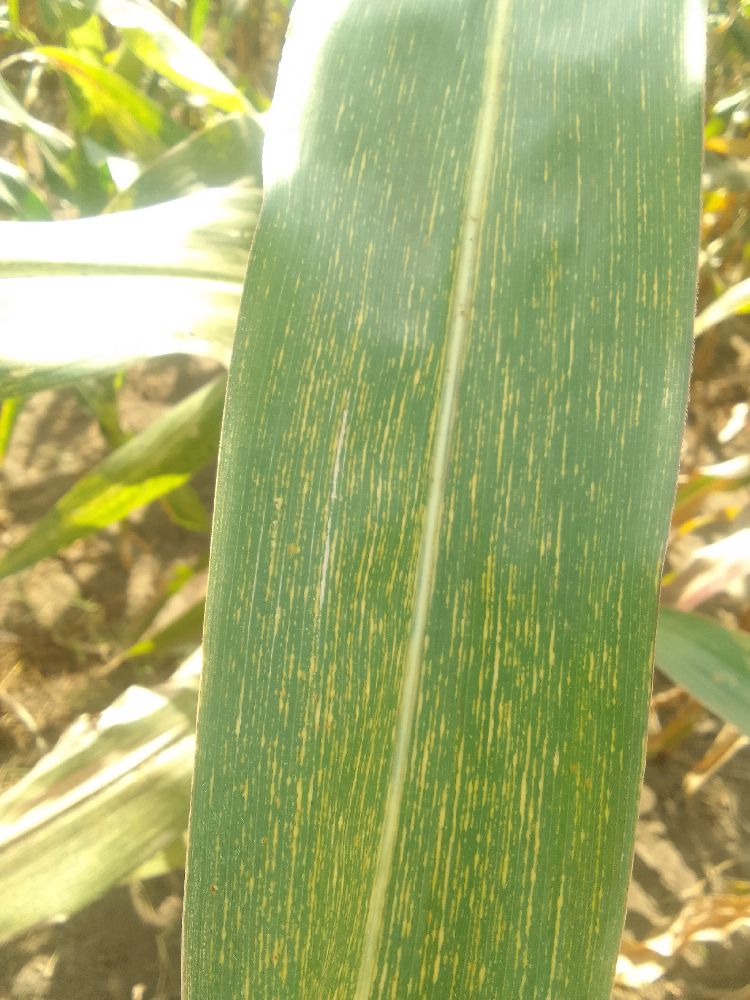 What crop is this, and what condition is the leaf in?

maize, maize streak virus
